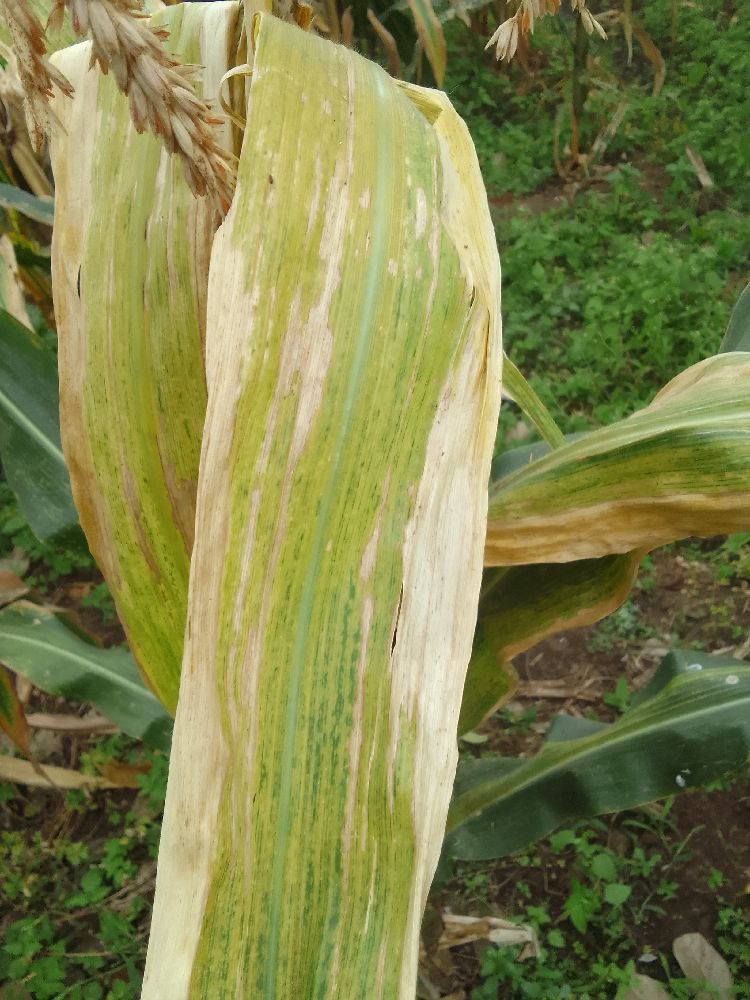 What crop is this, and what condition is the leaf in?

maize, maize lethal necrosis
